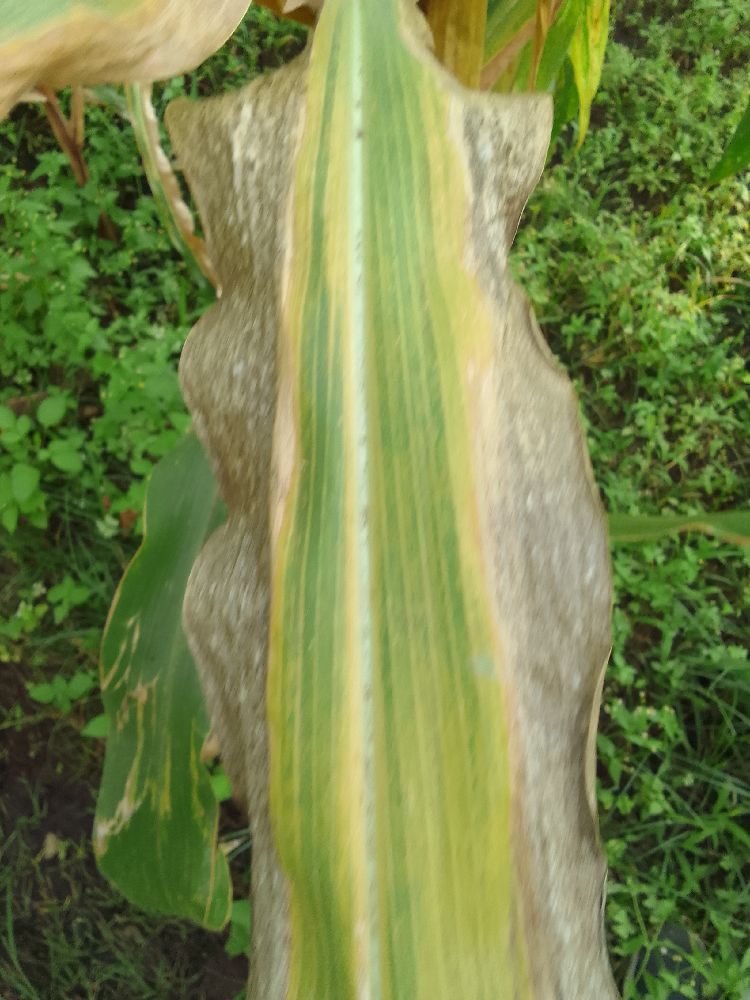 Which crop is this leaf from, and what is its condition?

maize, maize lethal necrosis
